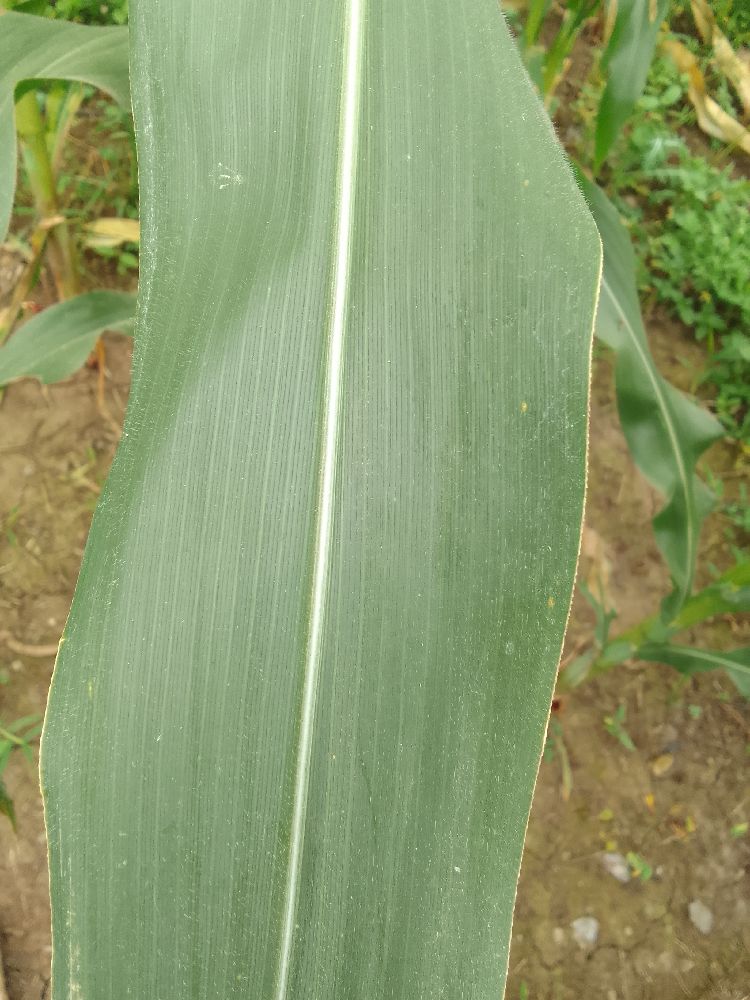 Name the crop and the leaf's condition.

maize, healthy
